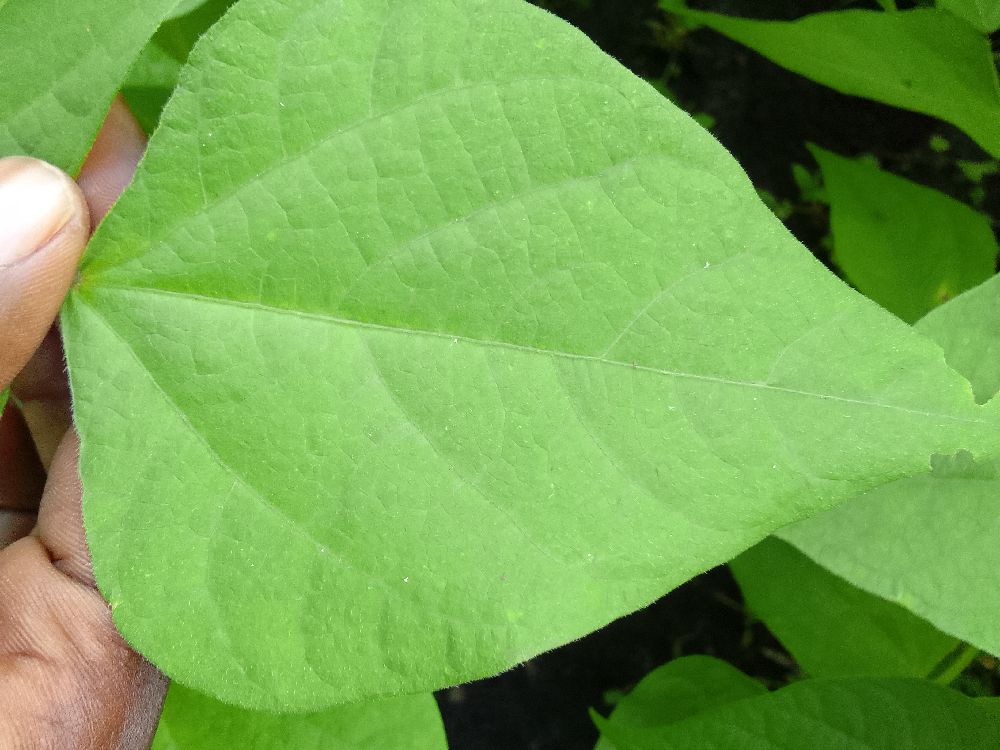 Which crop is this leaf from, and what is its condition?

common bean, healthy
